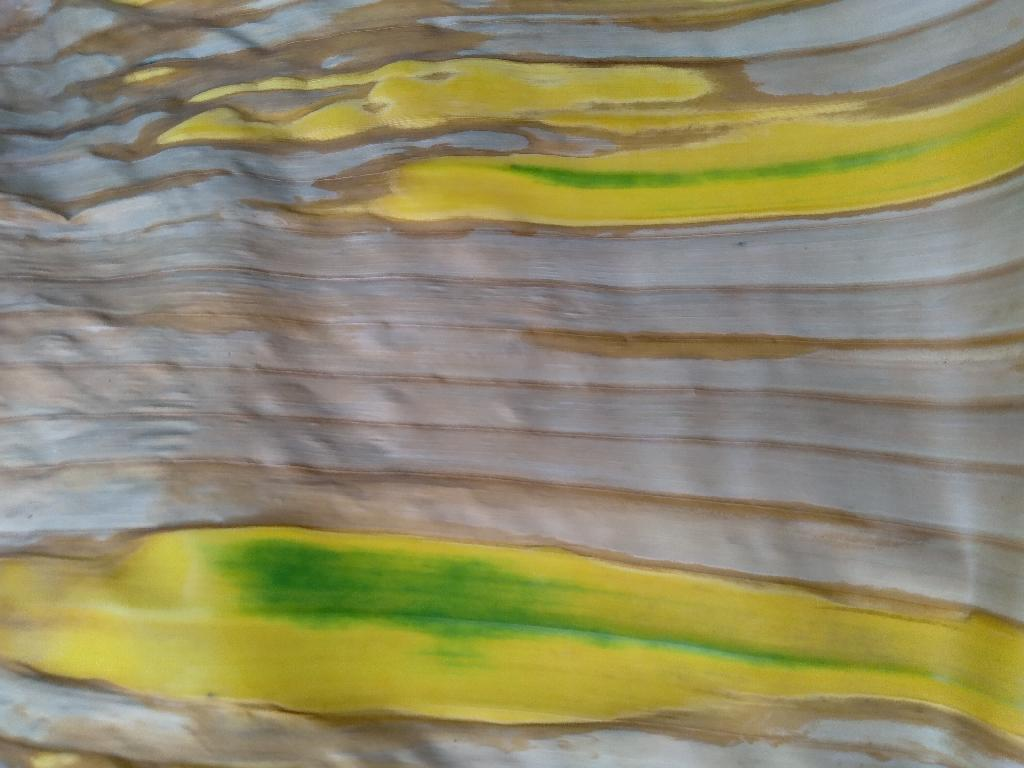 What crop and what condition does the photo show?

banana, fusarium wilt race 1
